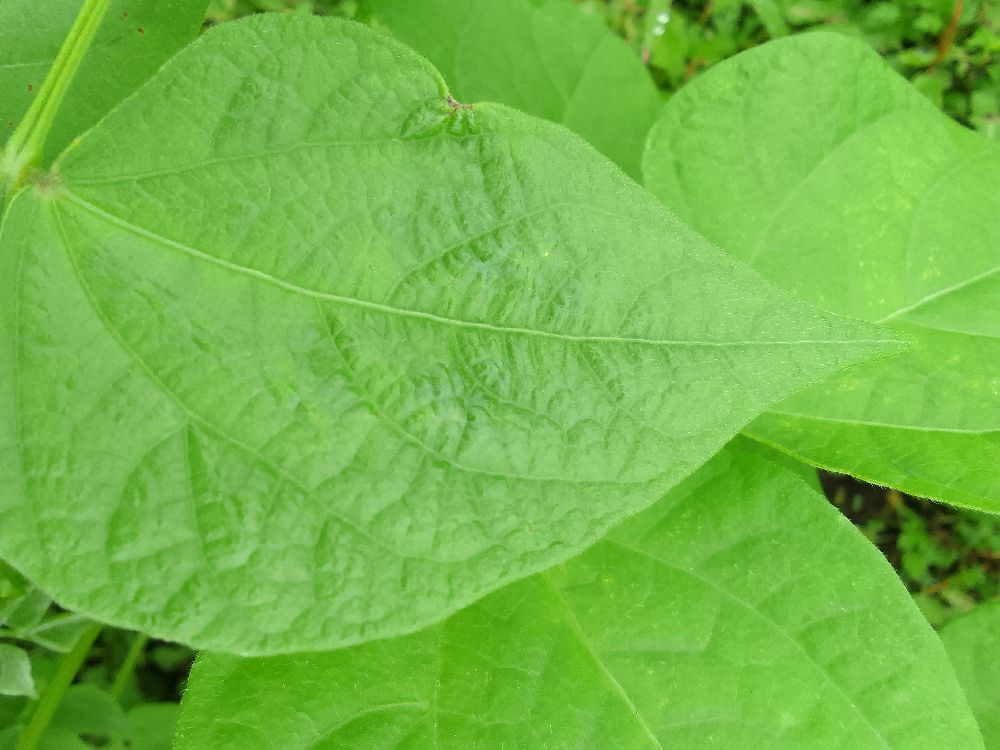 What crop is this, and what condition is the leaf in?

common bean, healthy
